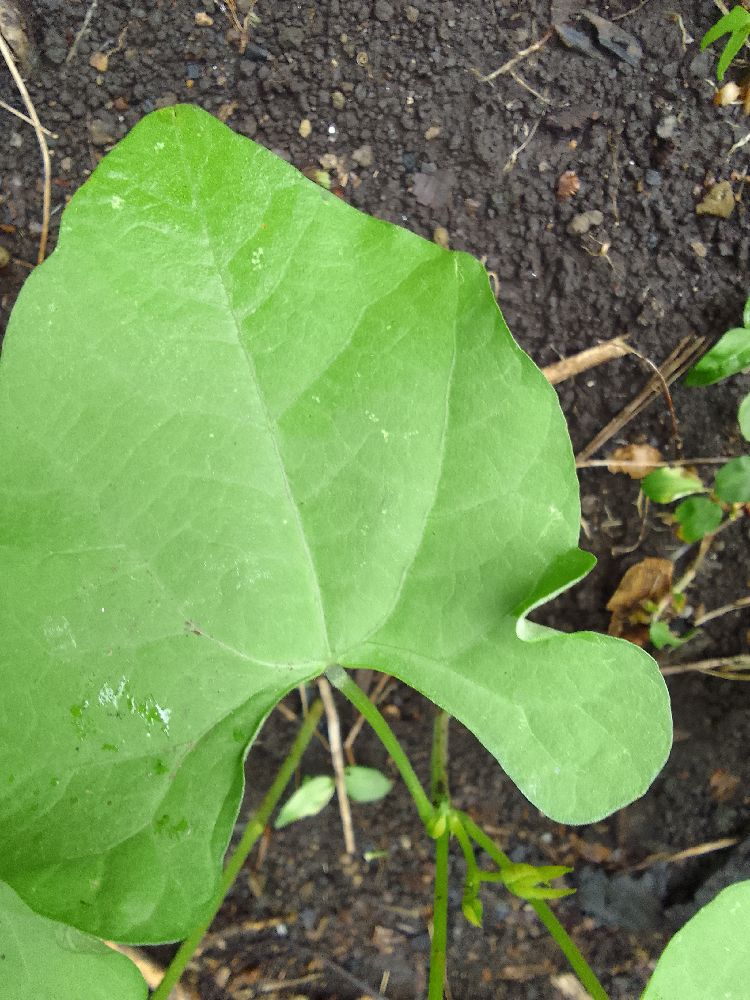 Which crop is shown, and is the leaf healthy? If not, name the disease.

common bean, healthy
